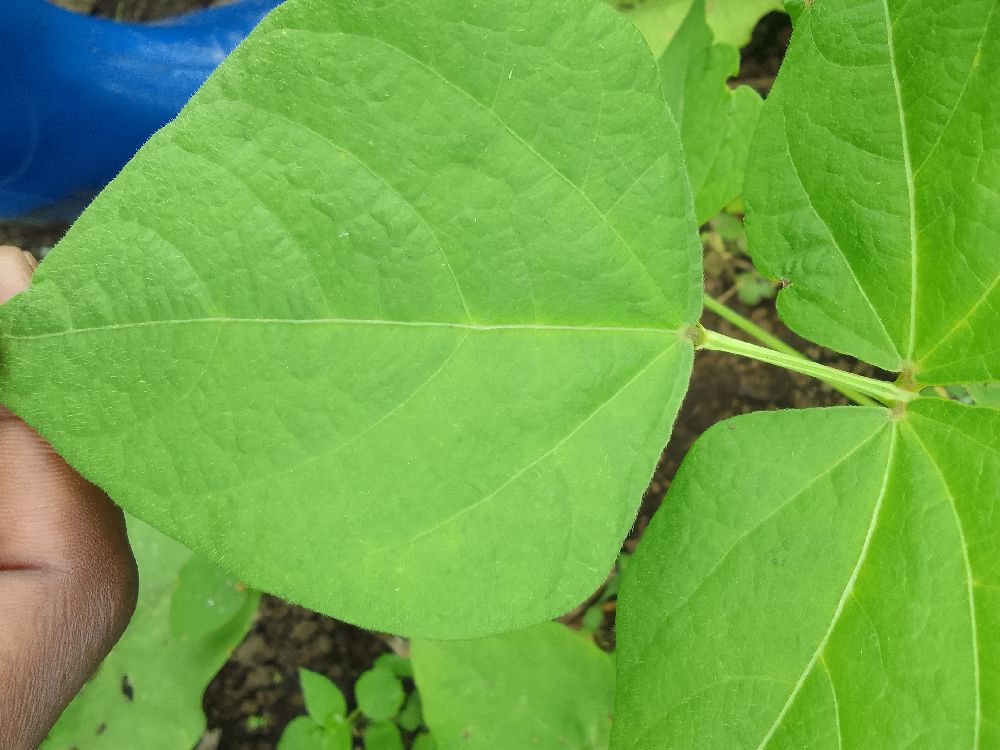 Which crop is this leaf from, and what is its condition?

common bean, healthy
